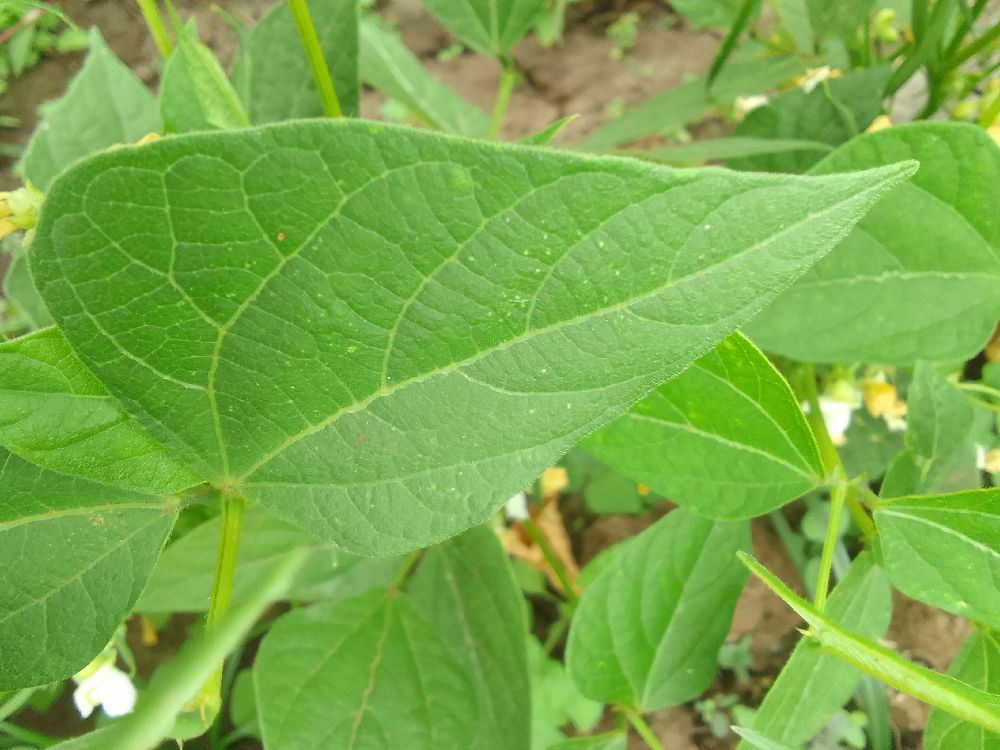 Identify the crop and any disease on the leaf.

common bean, healthy
